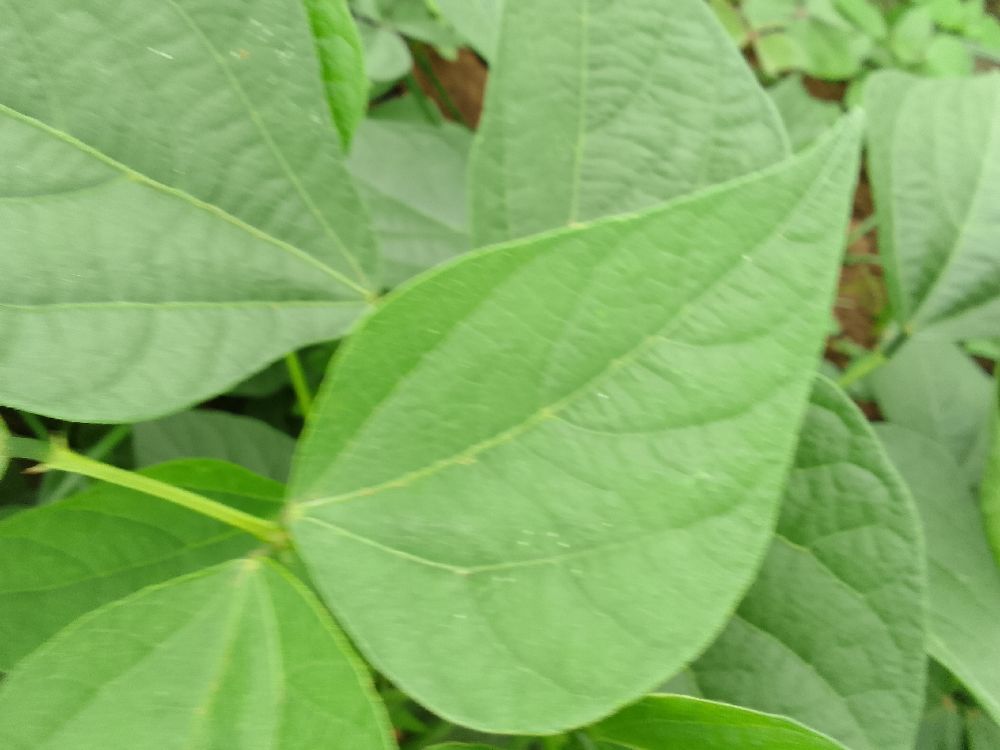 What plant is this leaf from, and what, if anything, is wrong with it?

common bean, healthy
